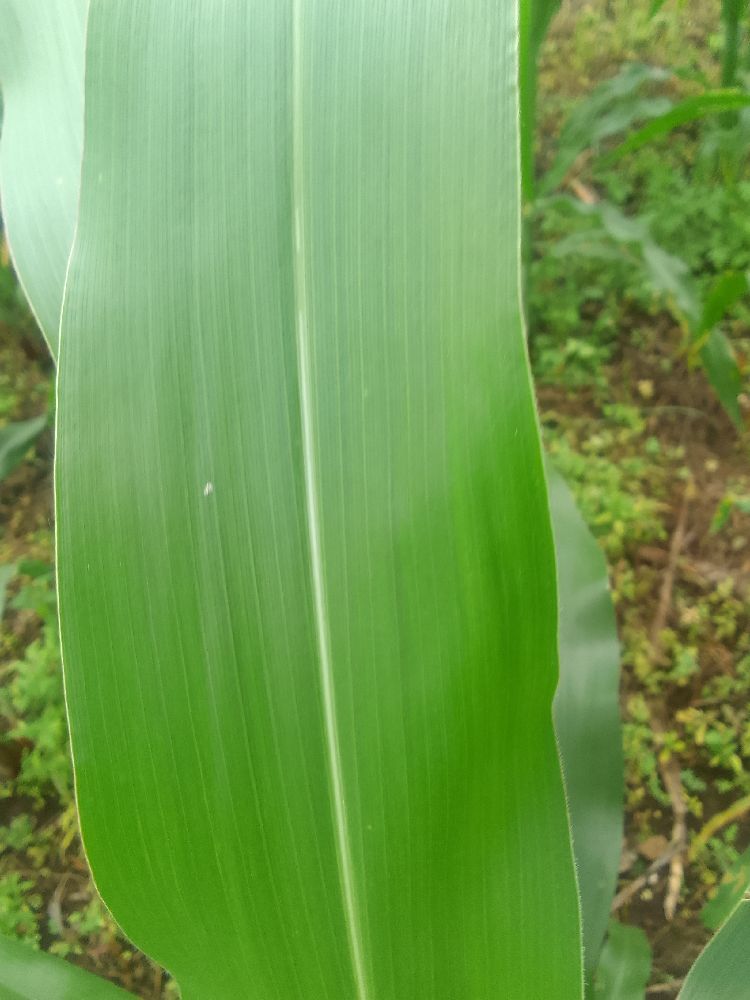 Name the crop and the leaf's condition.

maize, healthy
